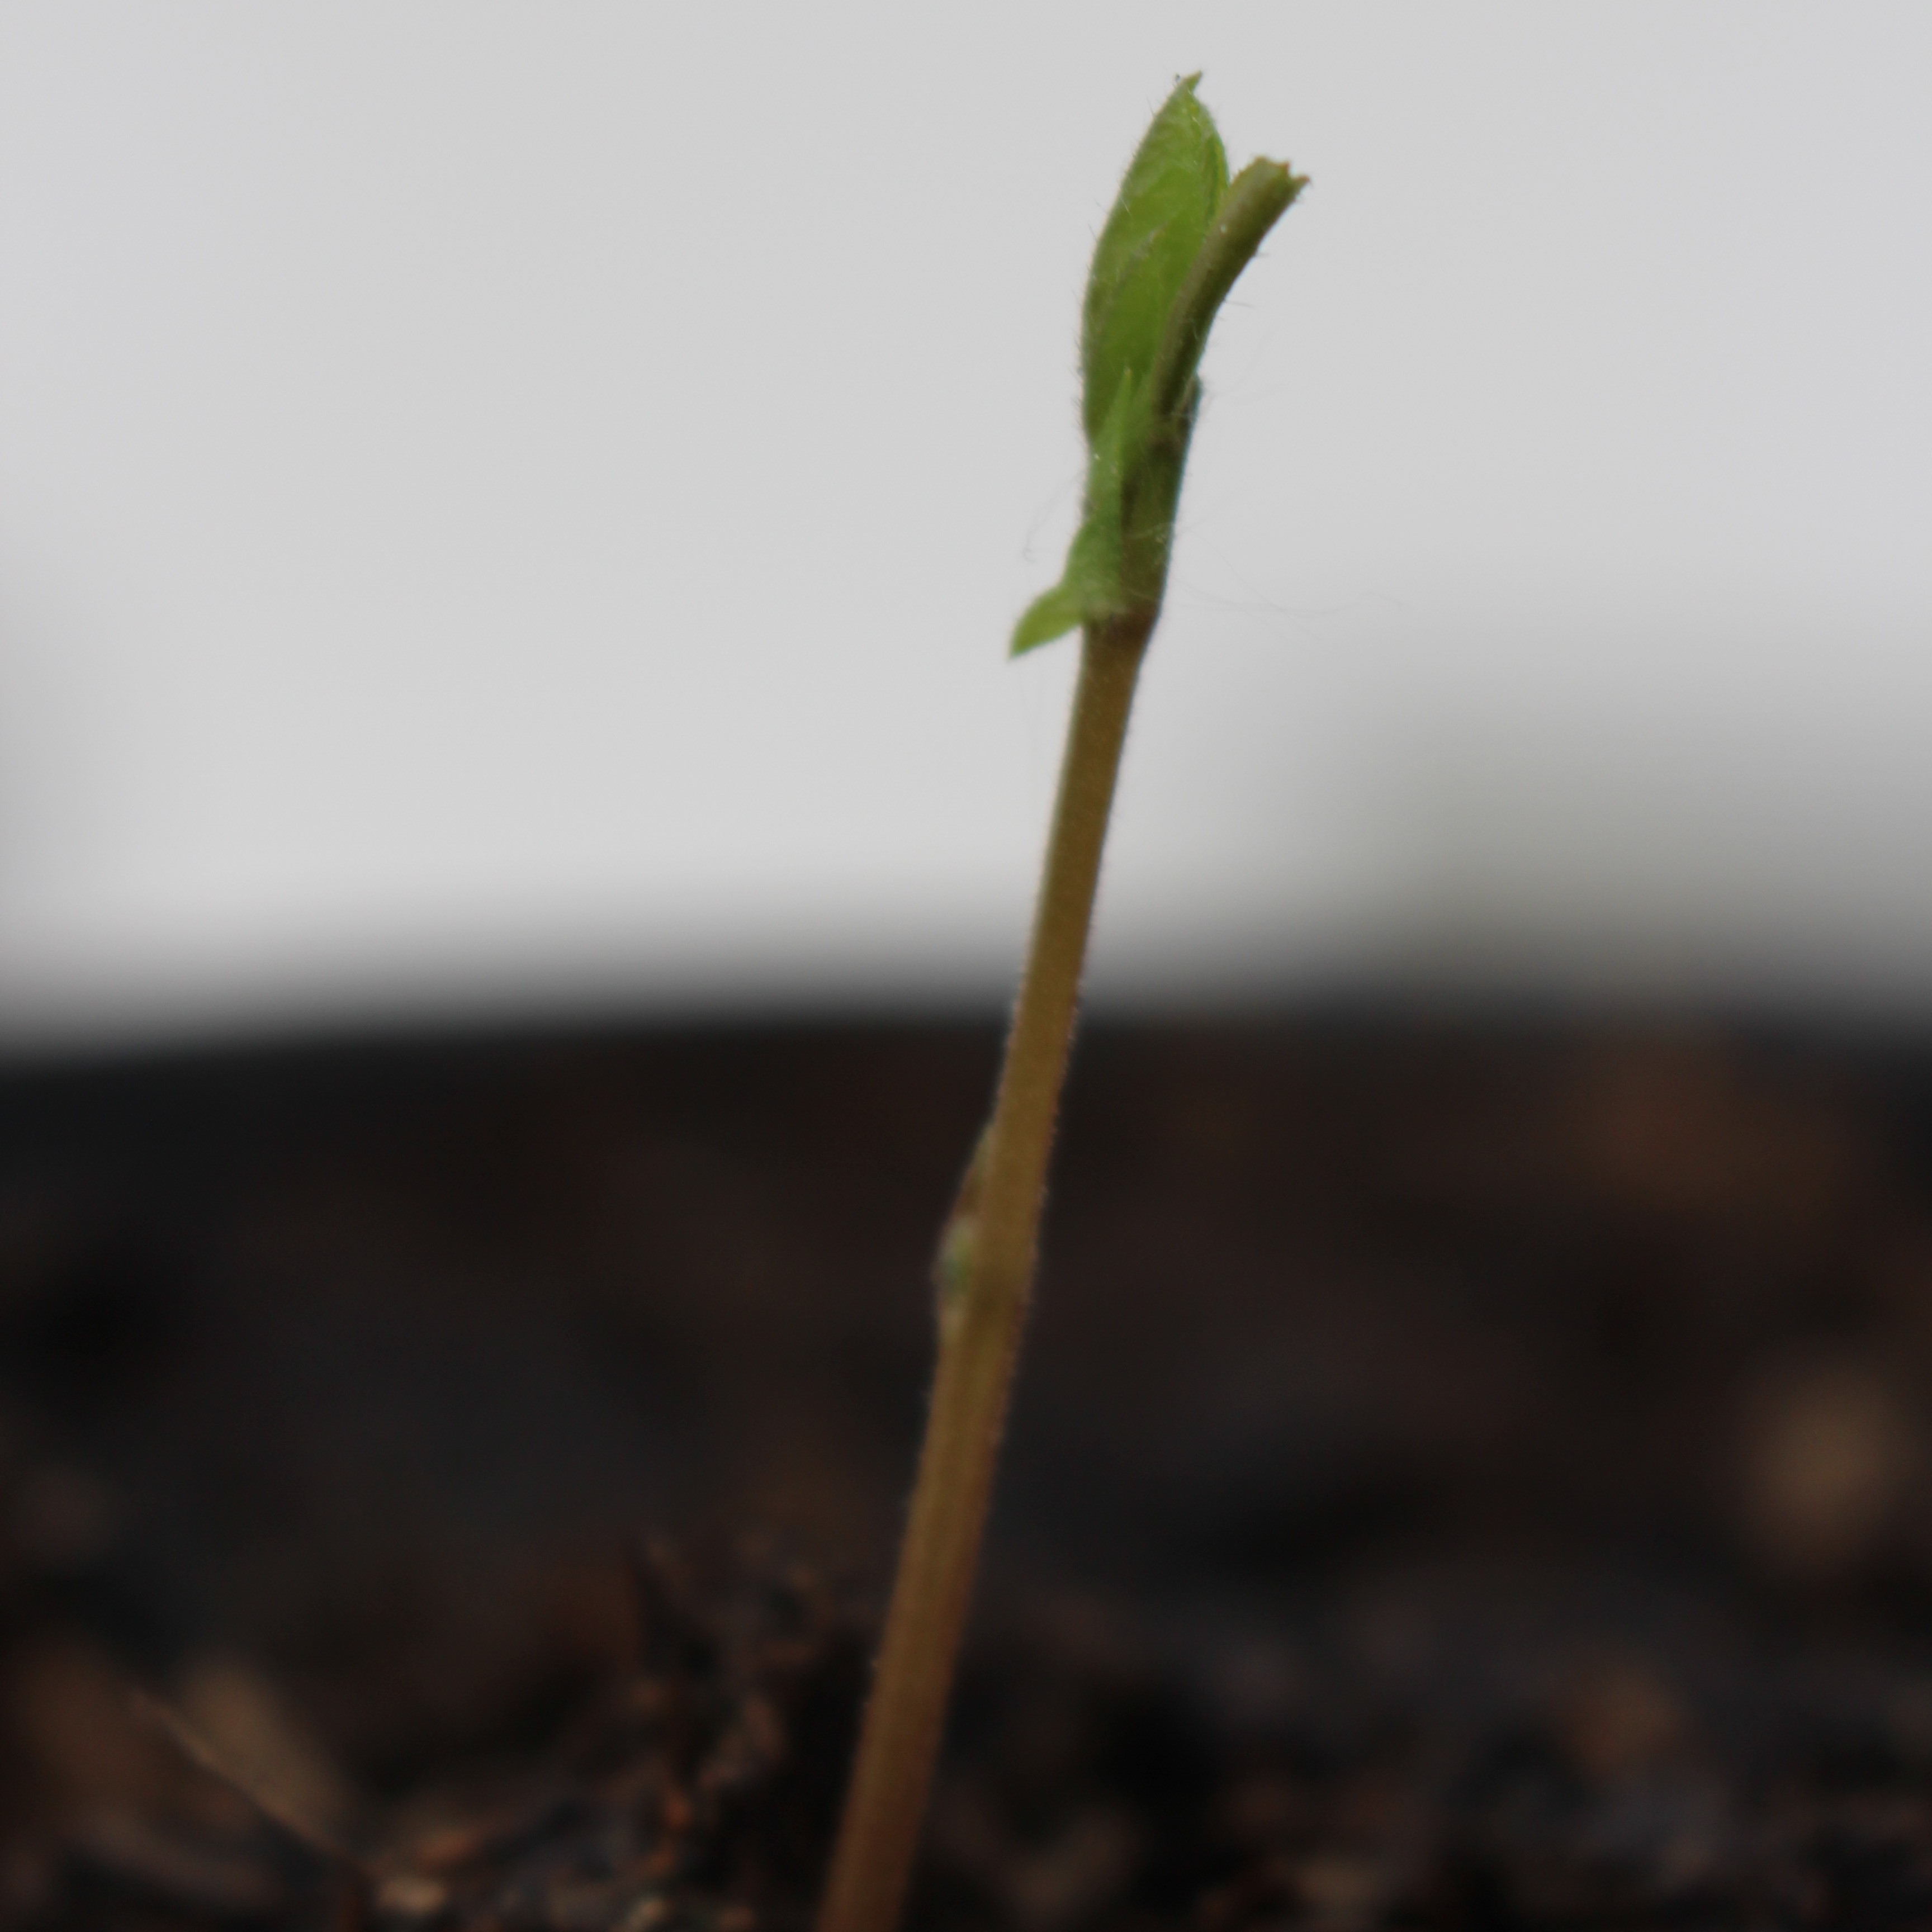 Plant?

Vicia sativa
